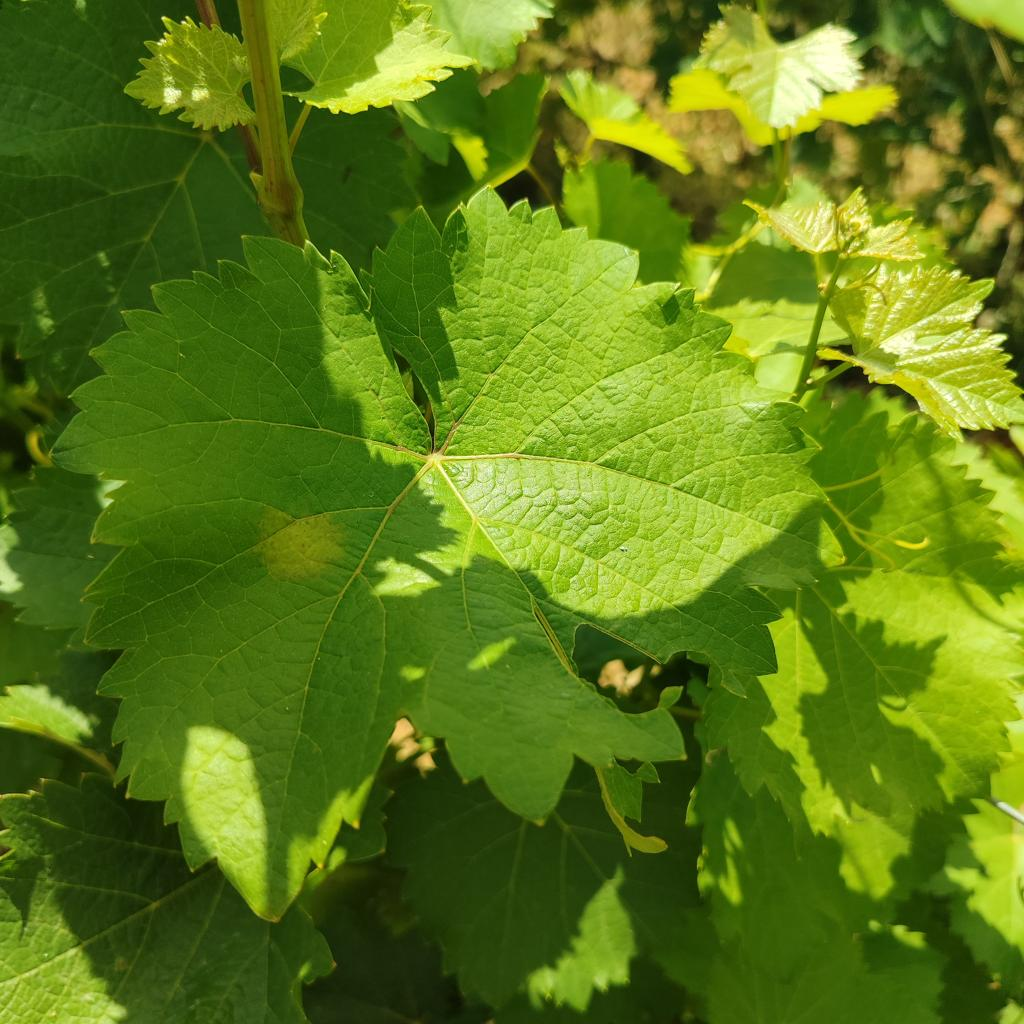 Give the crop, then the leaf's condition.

grapevine, downy mildew
